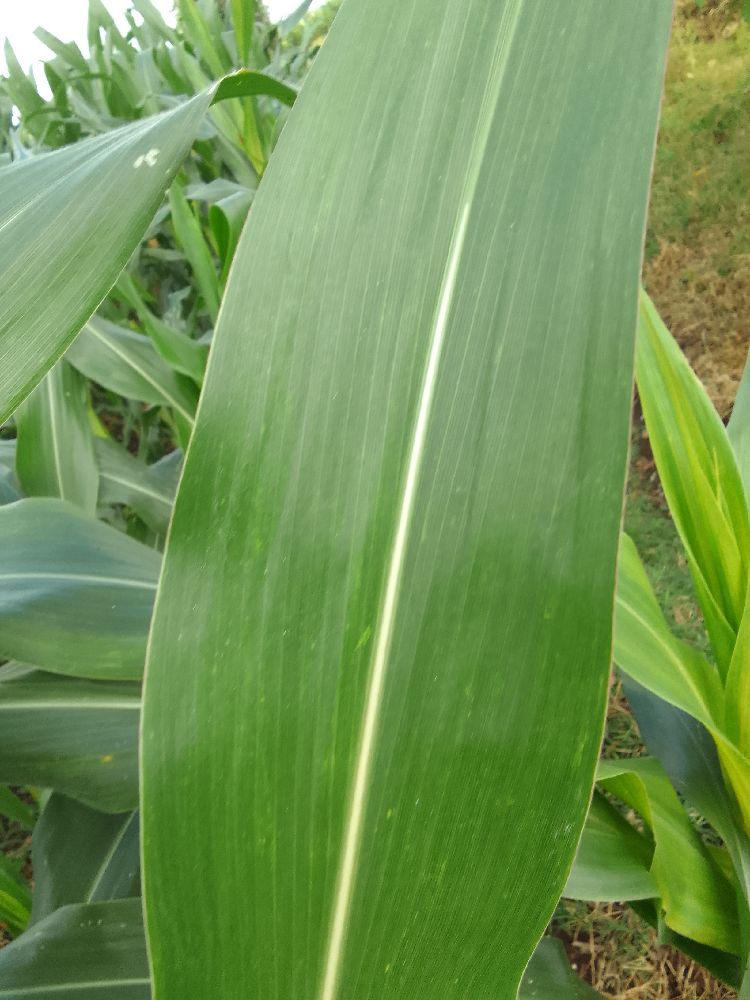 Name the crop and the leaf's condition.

maize, healthy
